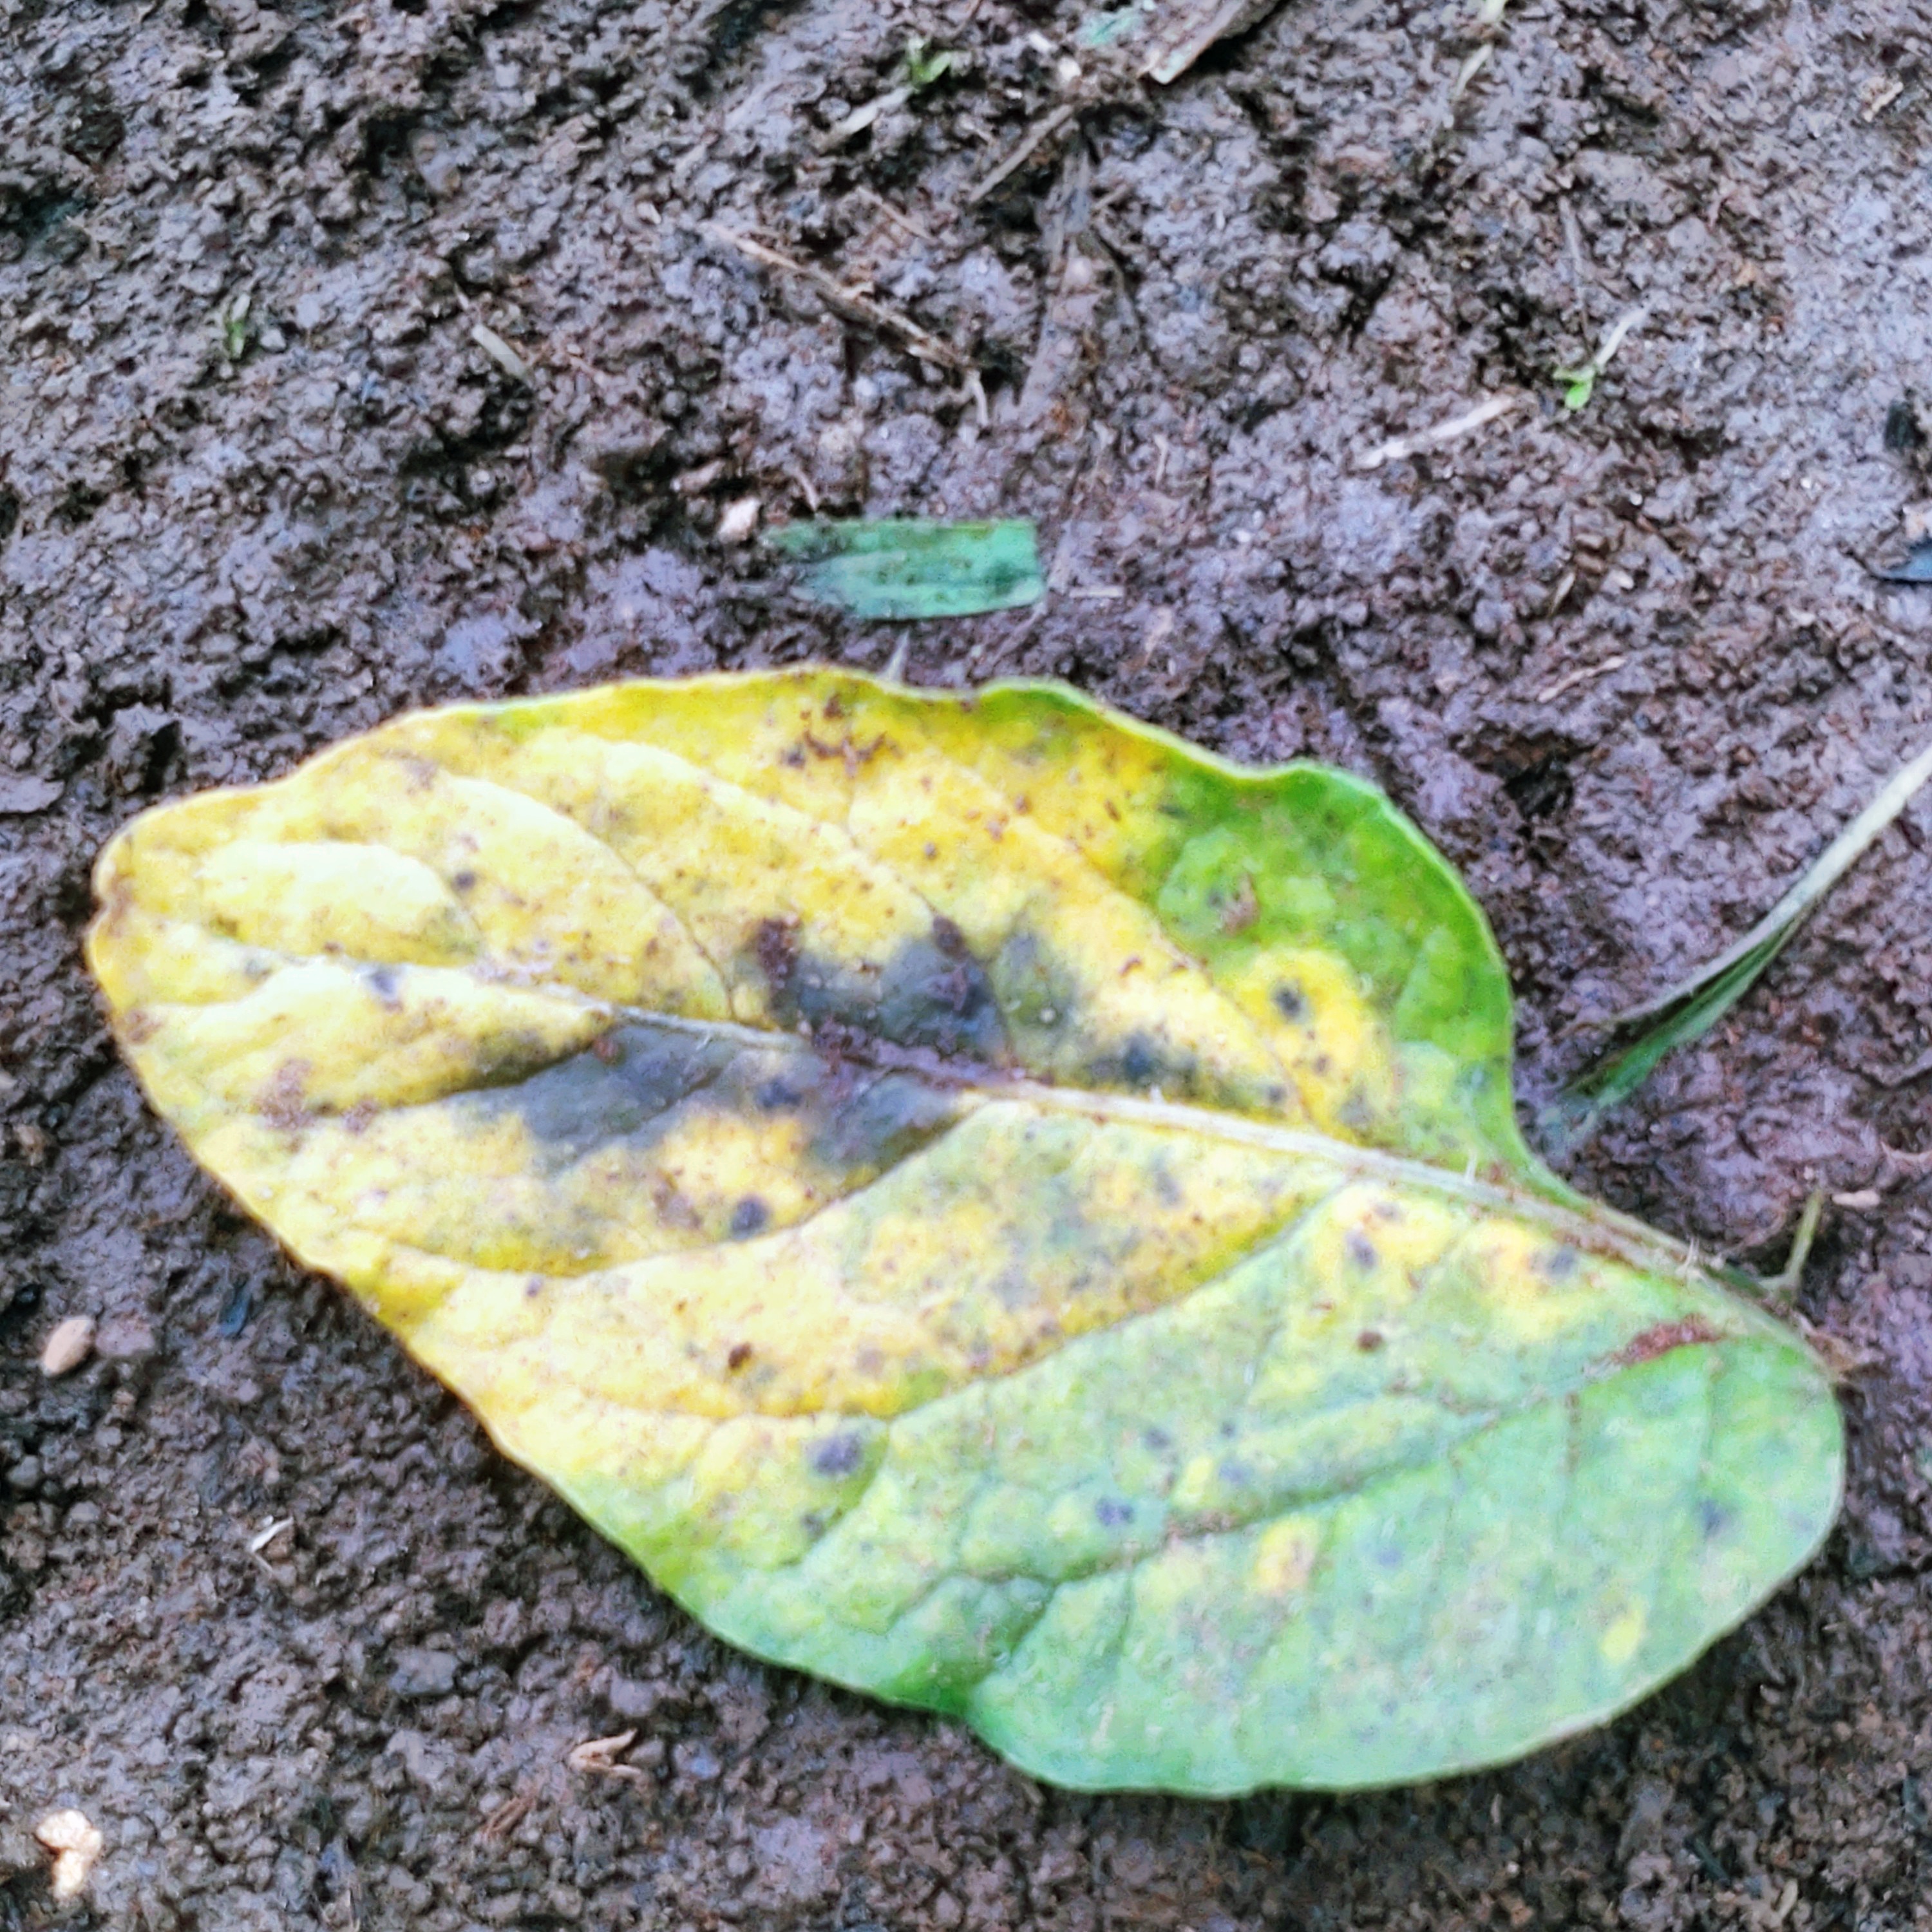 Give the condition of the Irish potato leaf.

late blight
